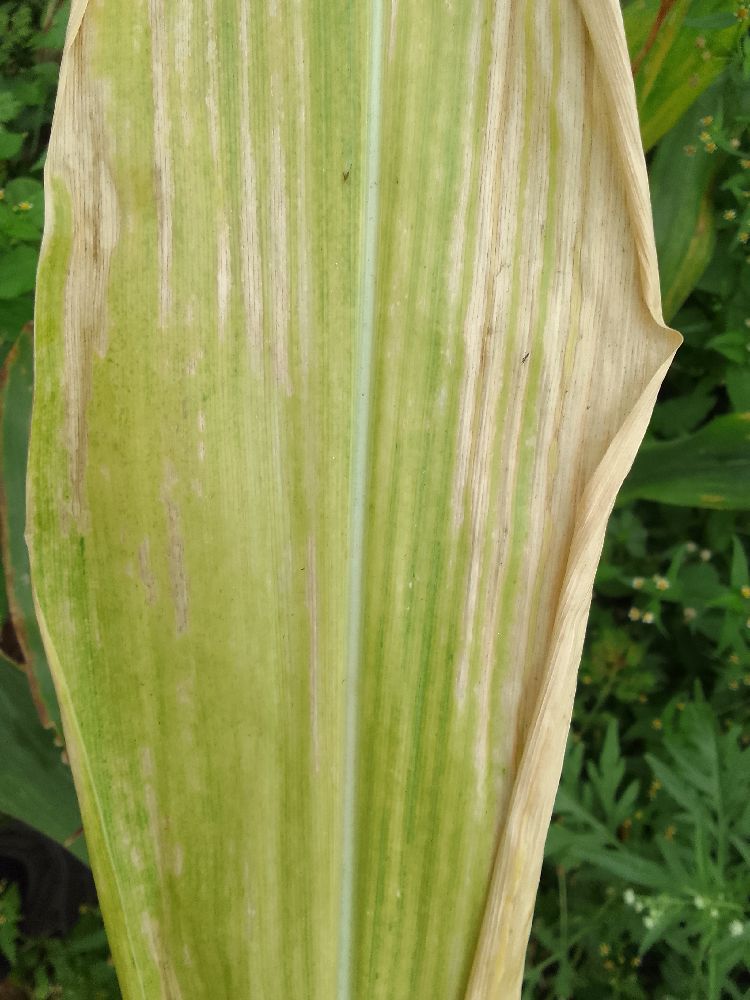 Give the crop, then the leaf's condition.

maize, maize lethal necrosis
